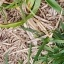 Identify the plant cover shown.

grass
